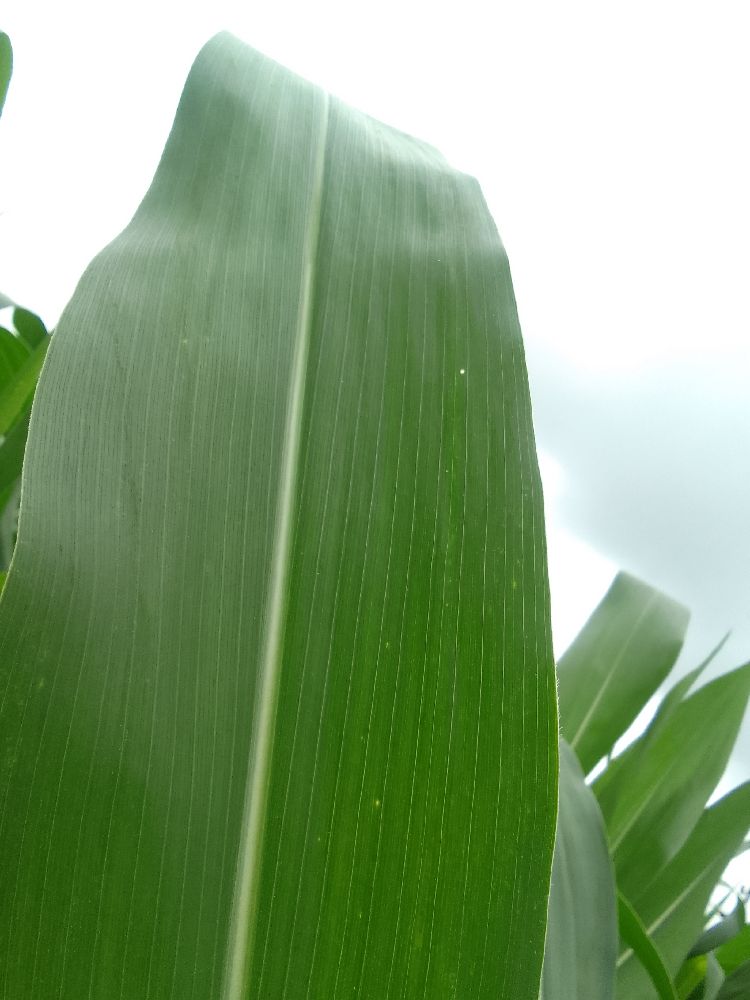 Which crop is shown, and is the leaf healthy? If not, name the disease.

maize, healthy
